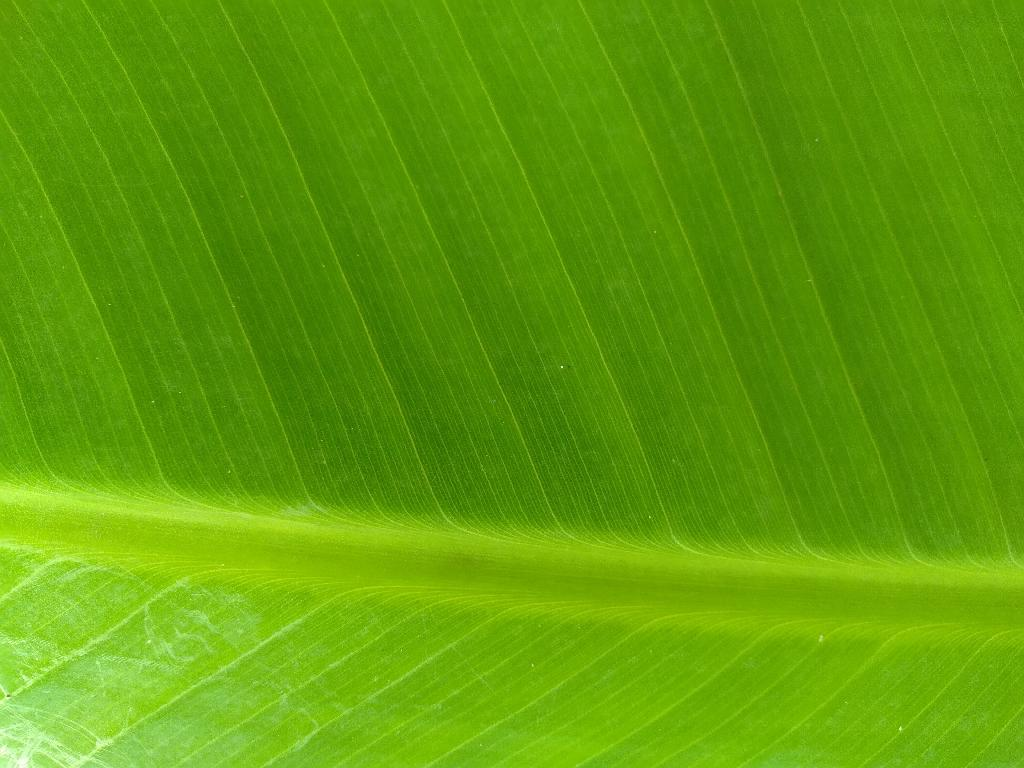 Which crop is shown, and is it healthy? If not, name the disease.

banana, healthy
